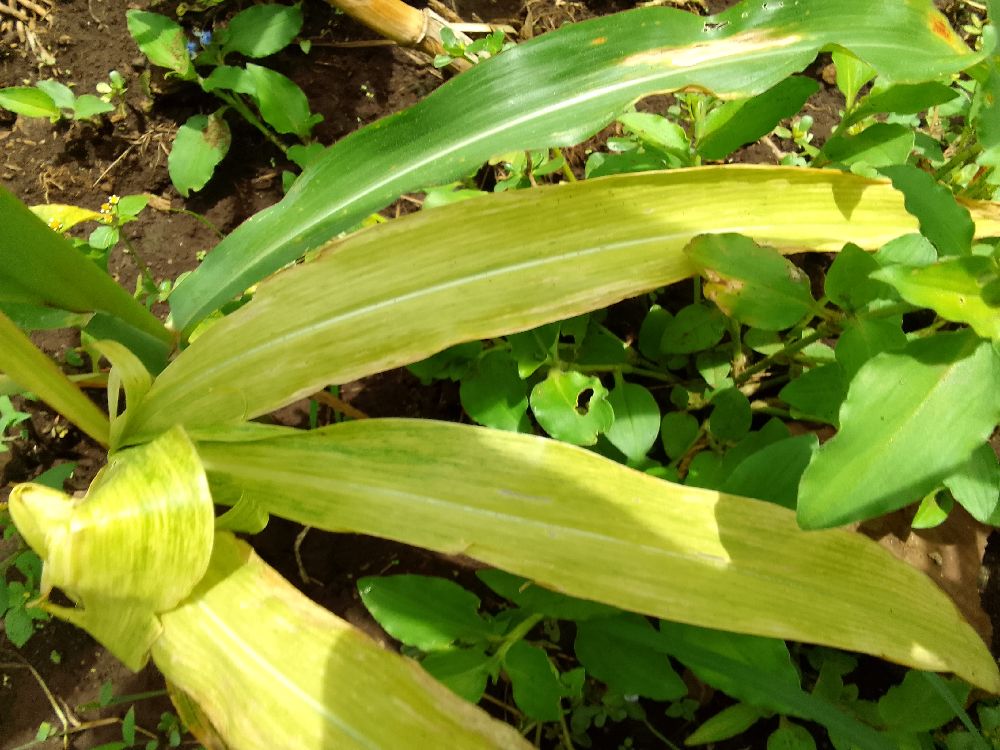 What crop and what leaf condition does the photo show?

maize, maize lethal necrosis
